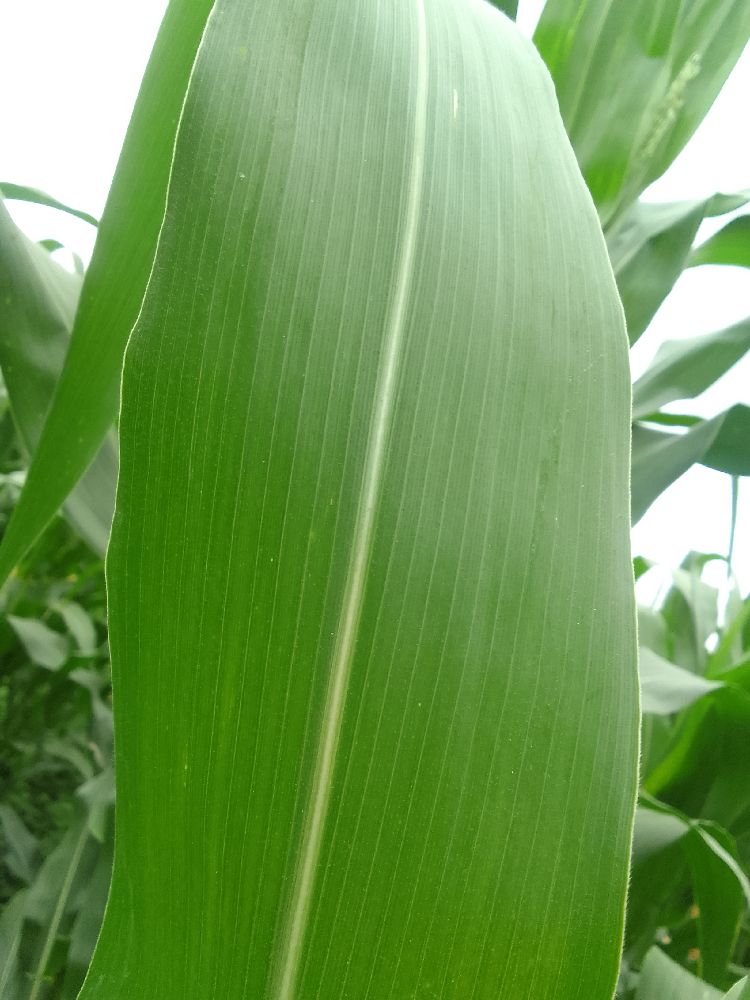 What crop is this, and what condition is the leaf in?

maize, healthy
